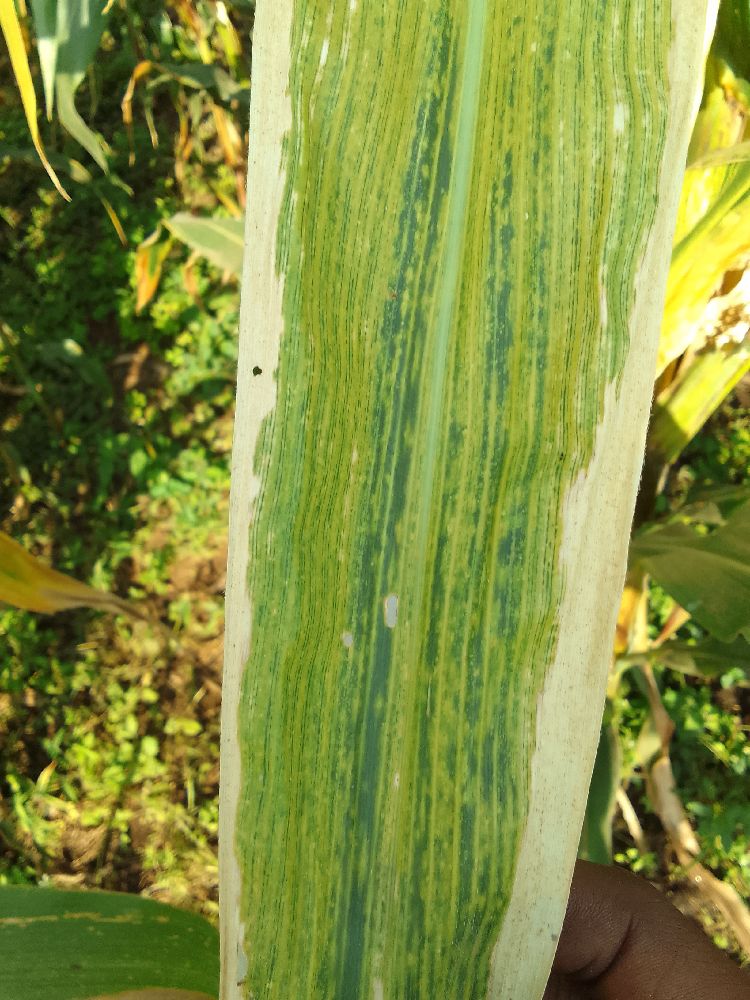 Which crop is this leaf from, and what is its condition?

maize, maize lethal necrosis
